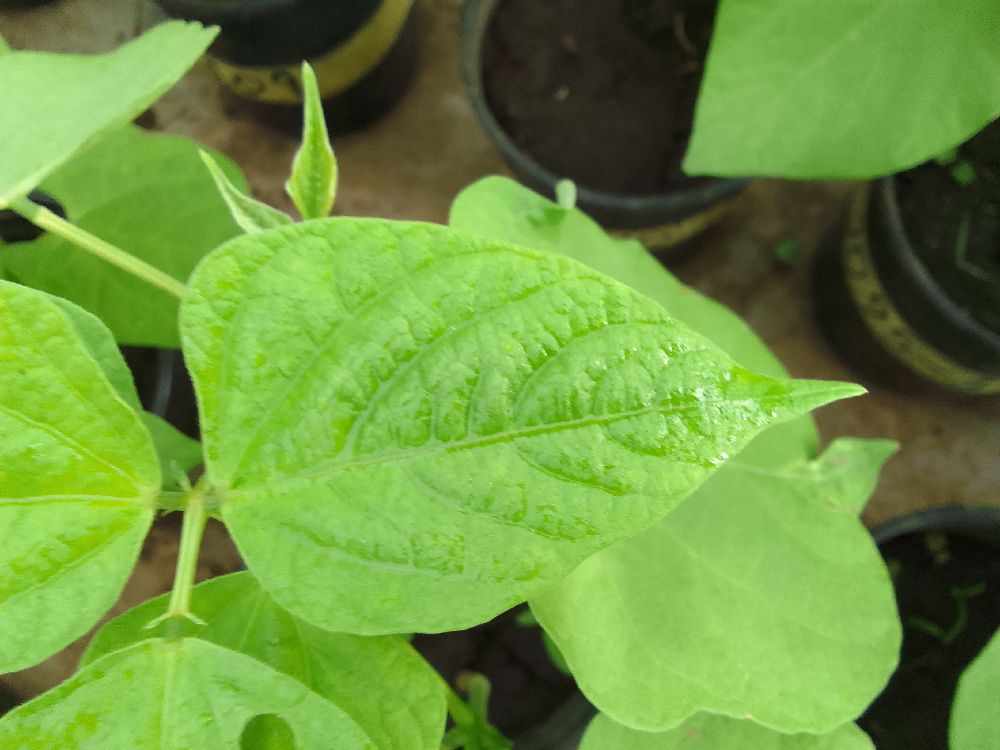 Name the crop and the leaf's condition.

common bean, healthy
